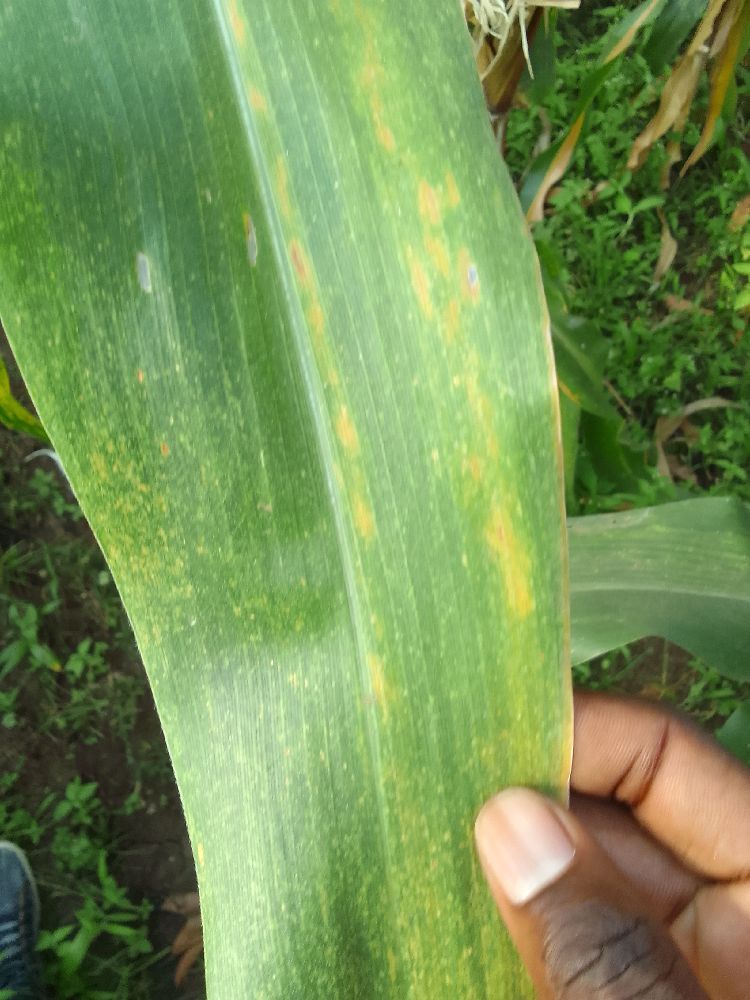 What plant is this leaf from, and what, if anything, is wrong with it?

maize, maize lethal necrosis
